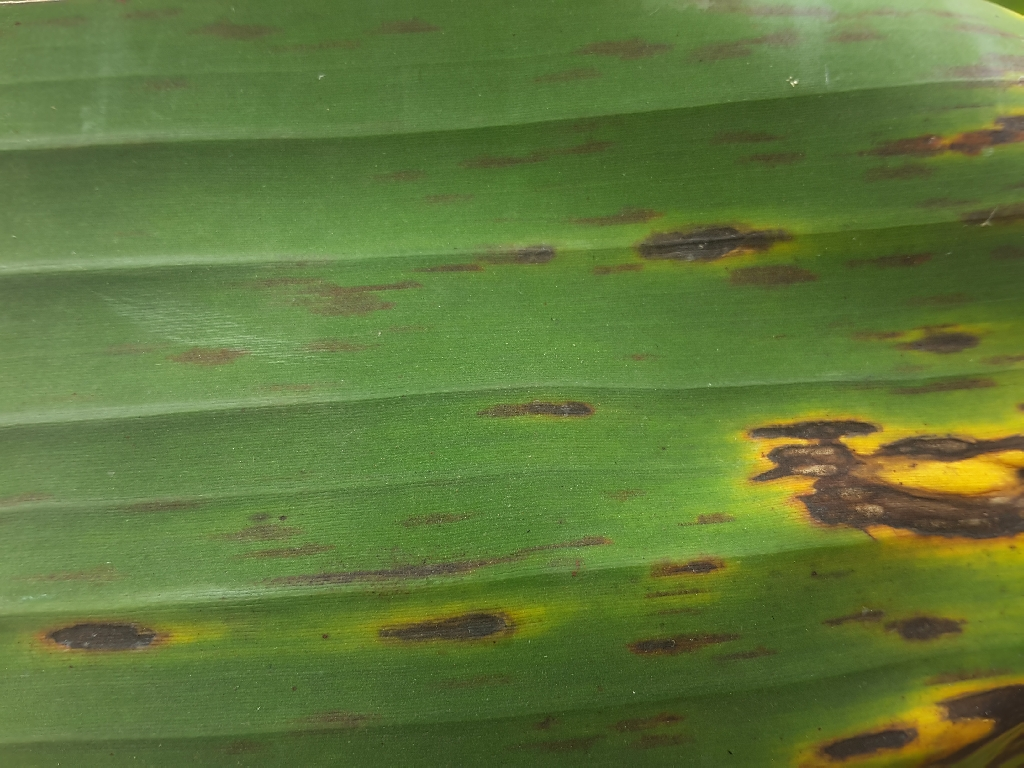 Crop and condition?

banana, black sigatoka
